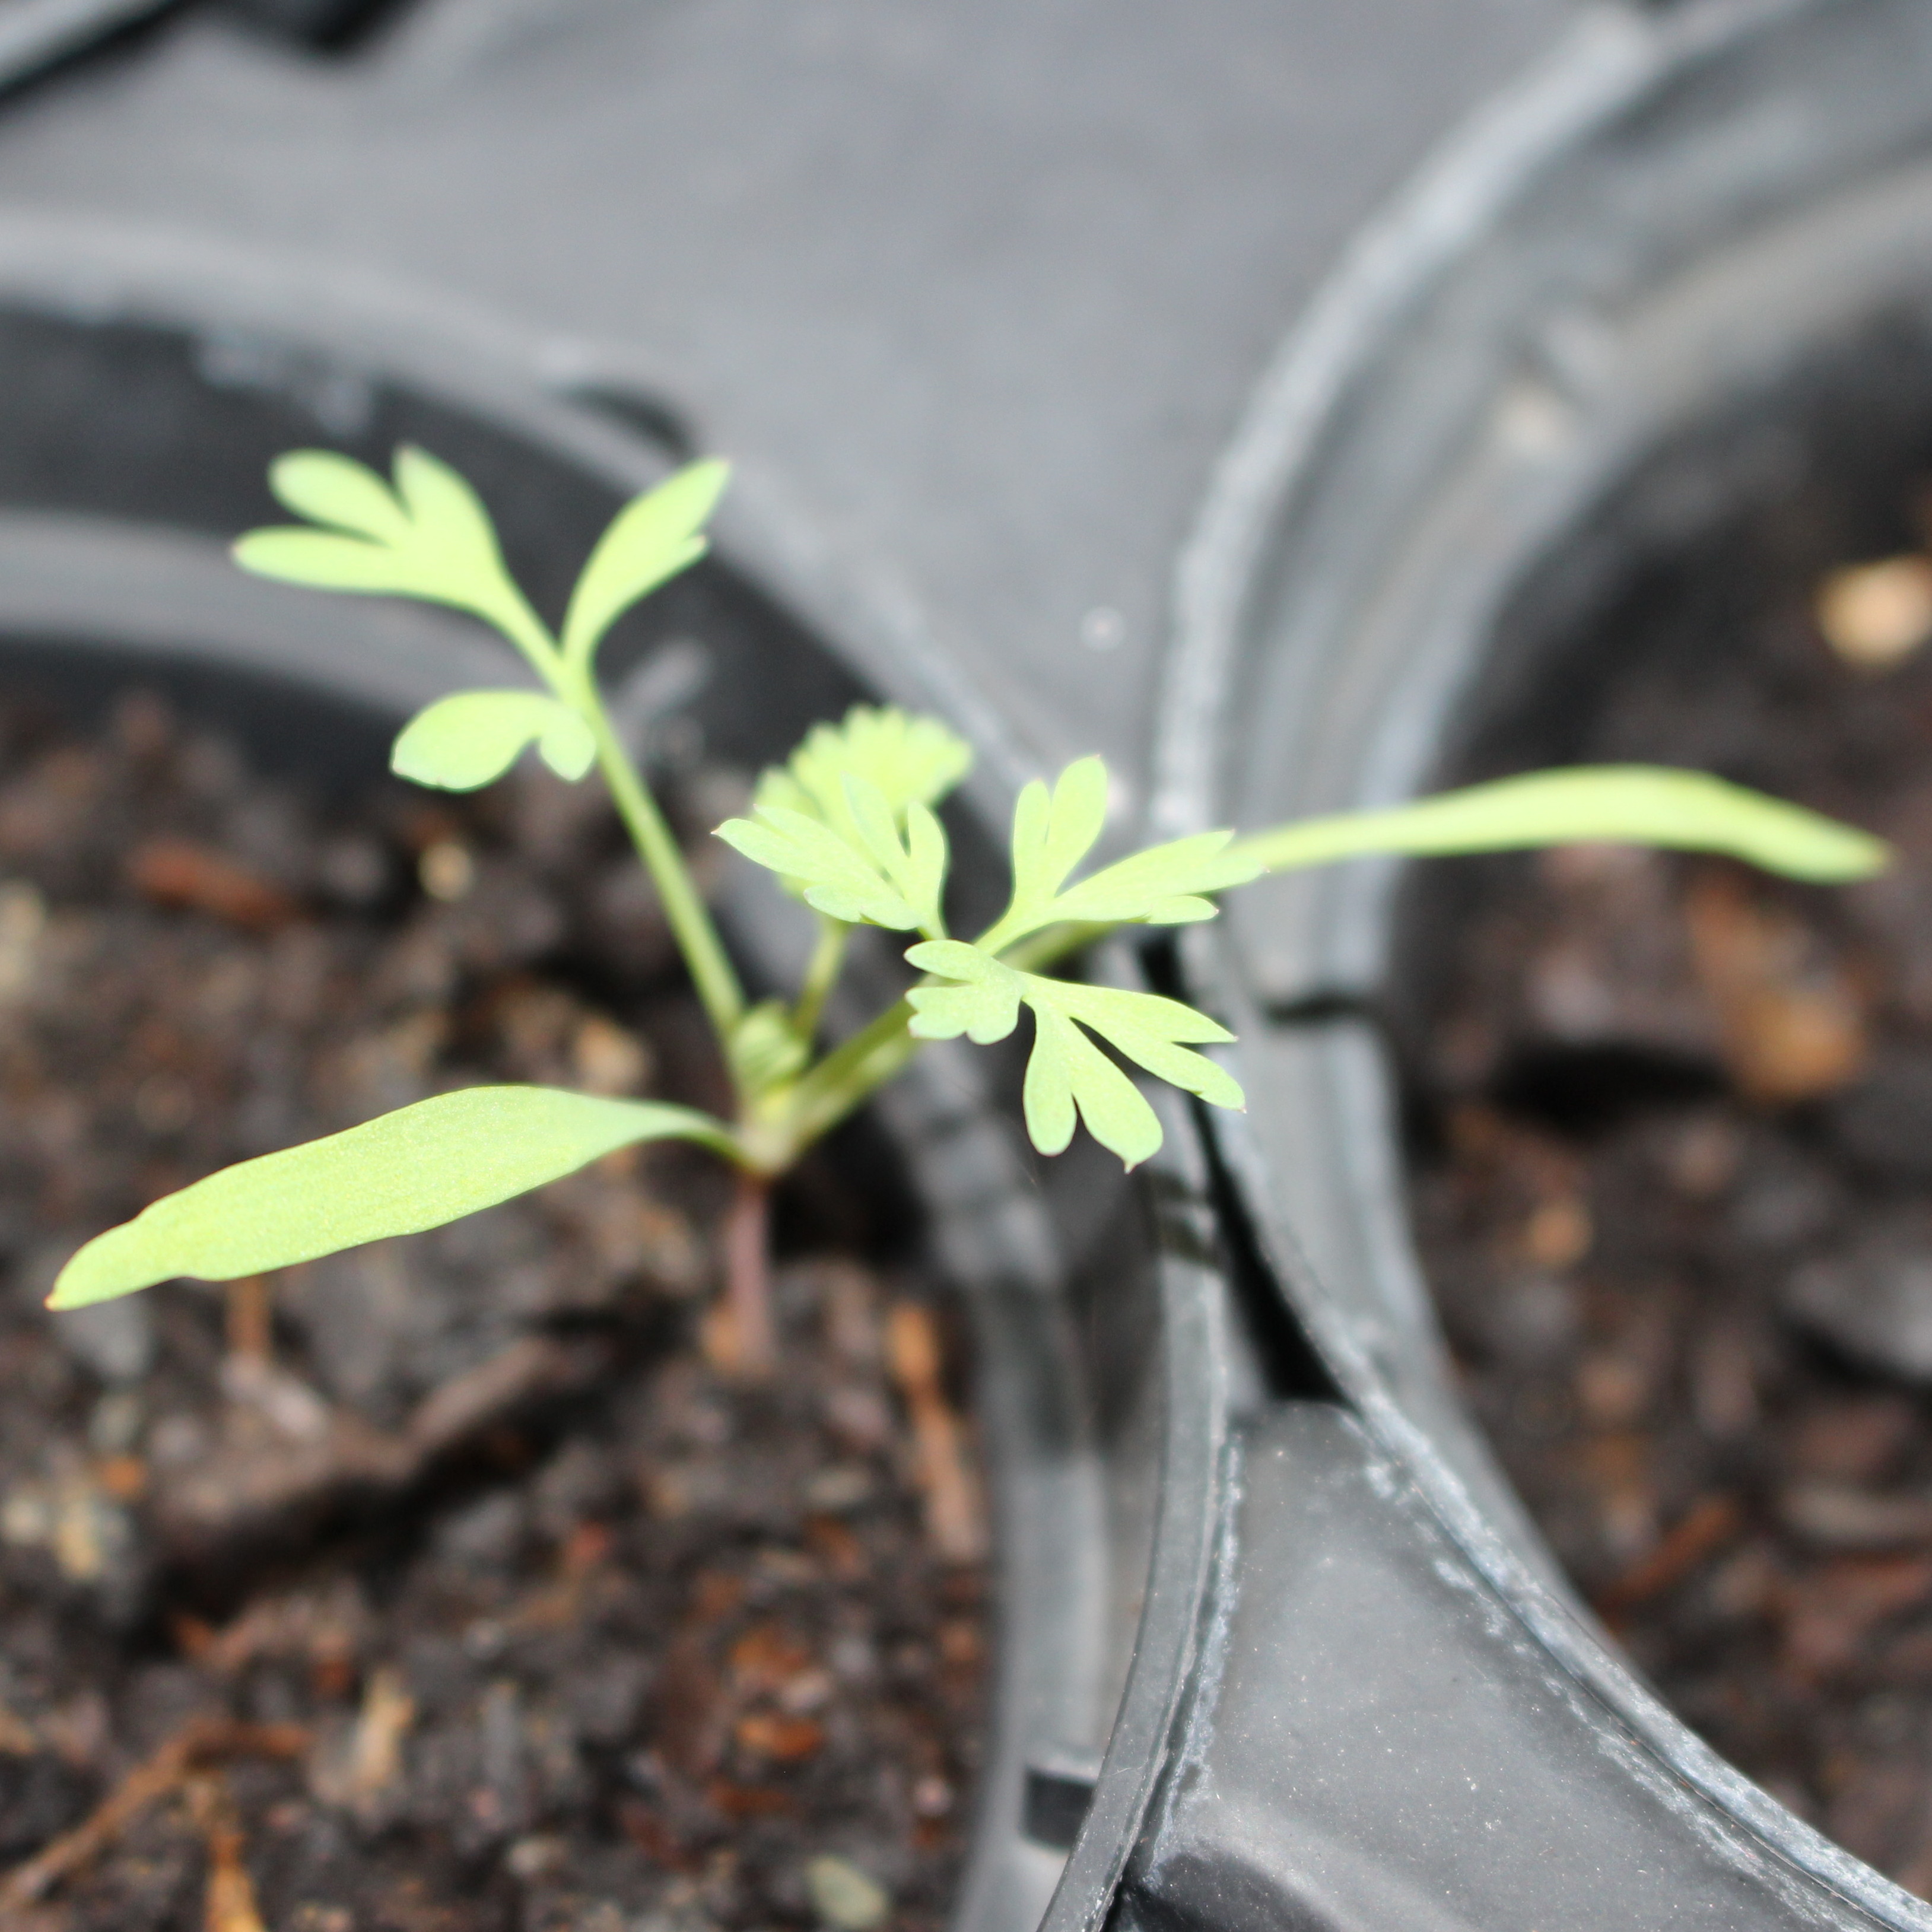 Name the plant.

Fumaria officinalis
